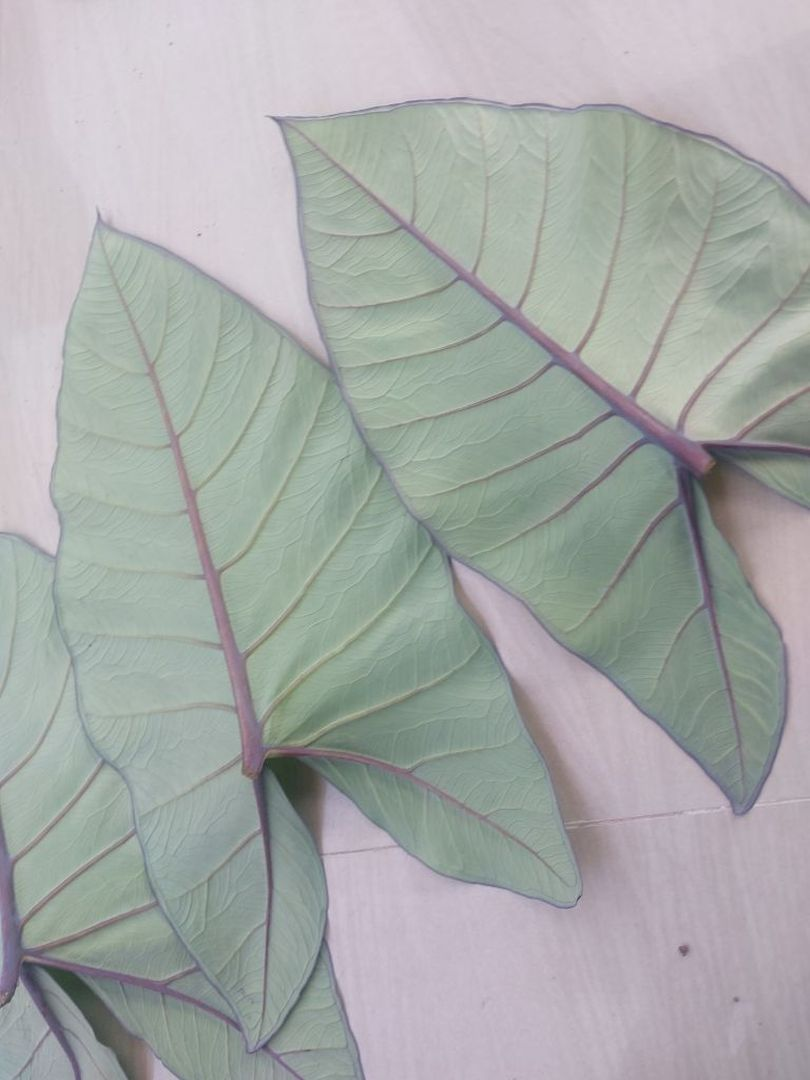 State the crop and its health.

taro, healthy
